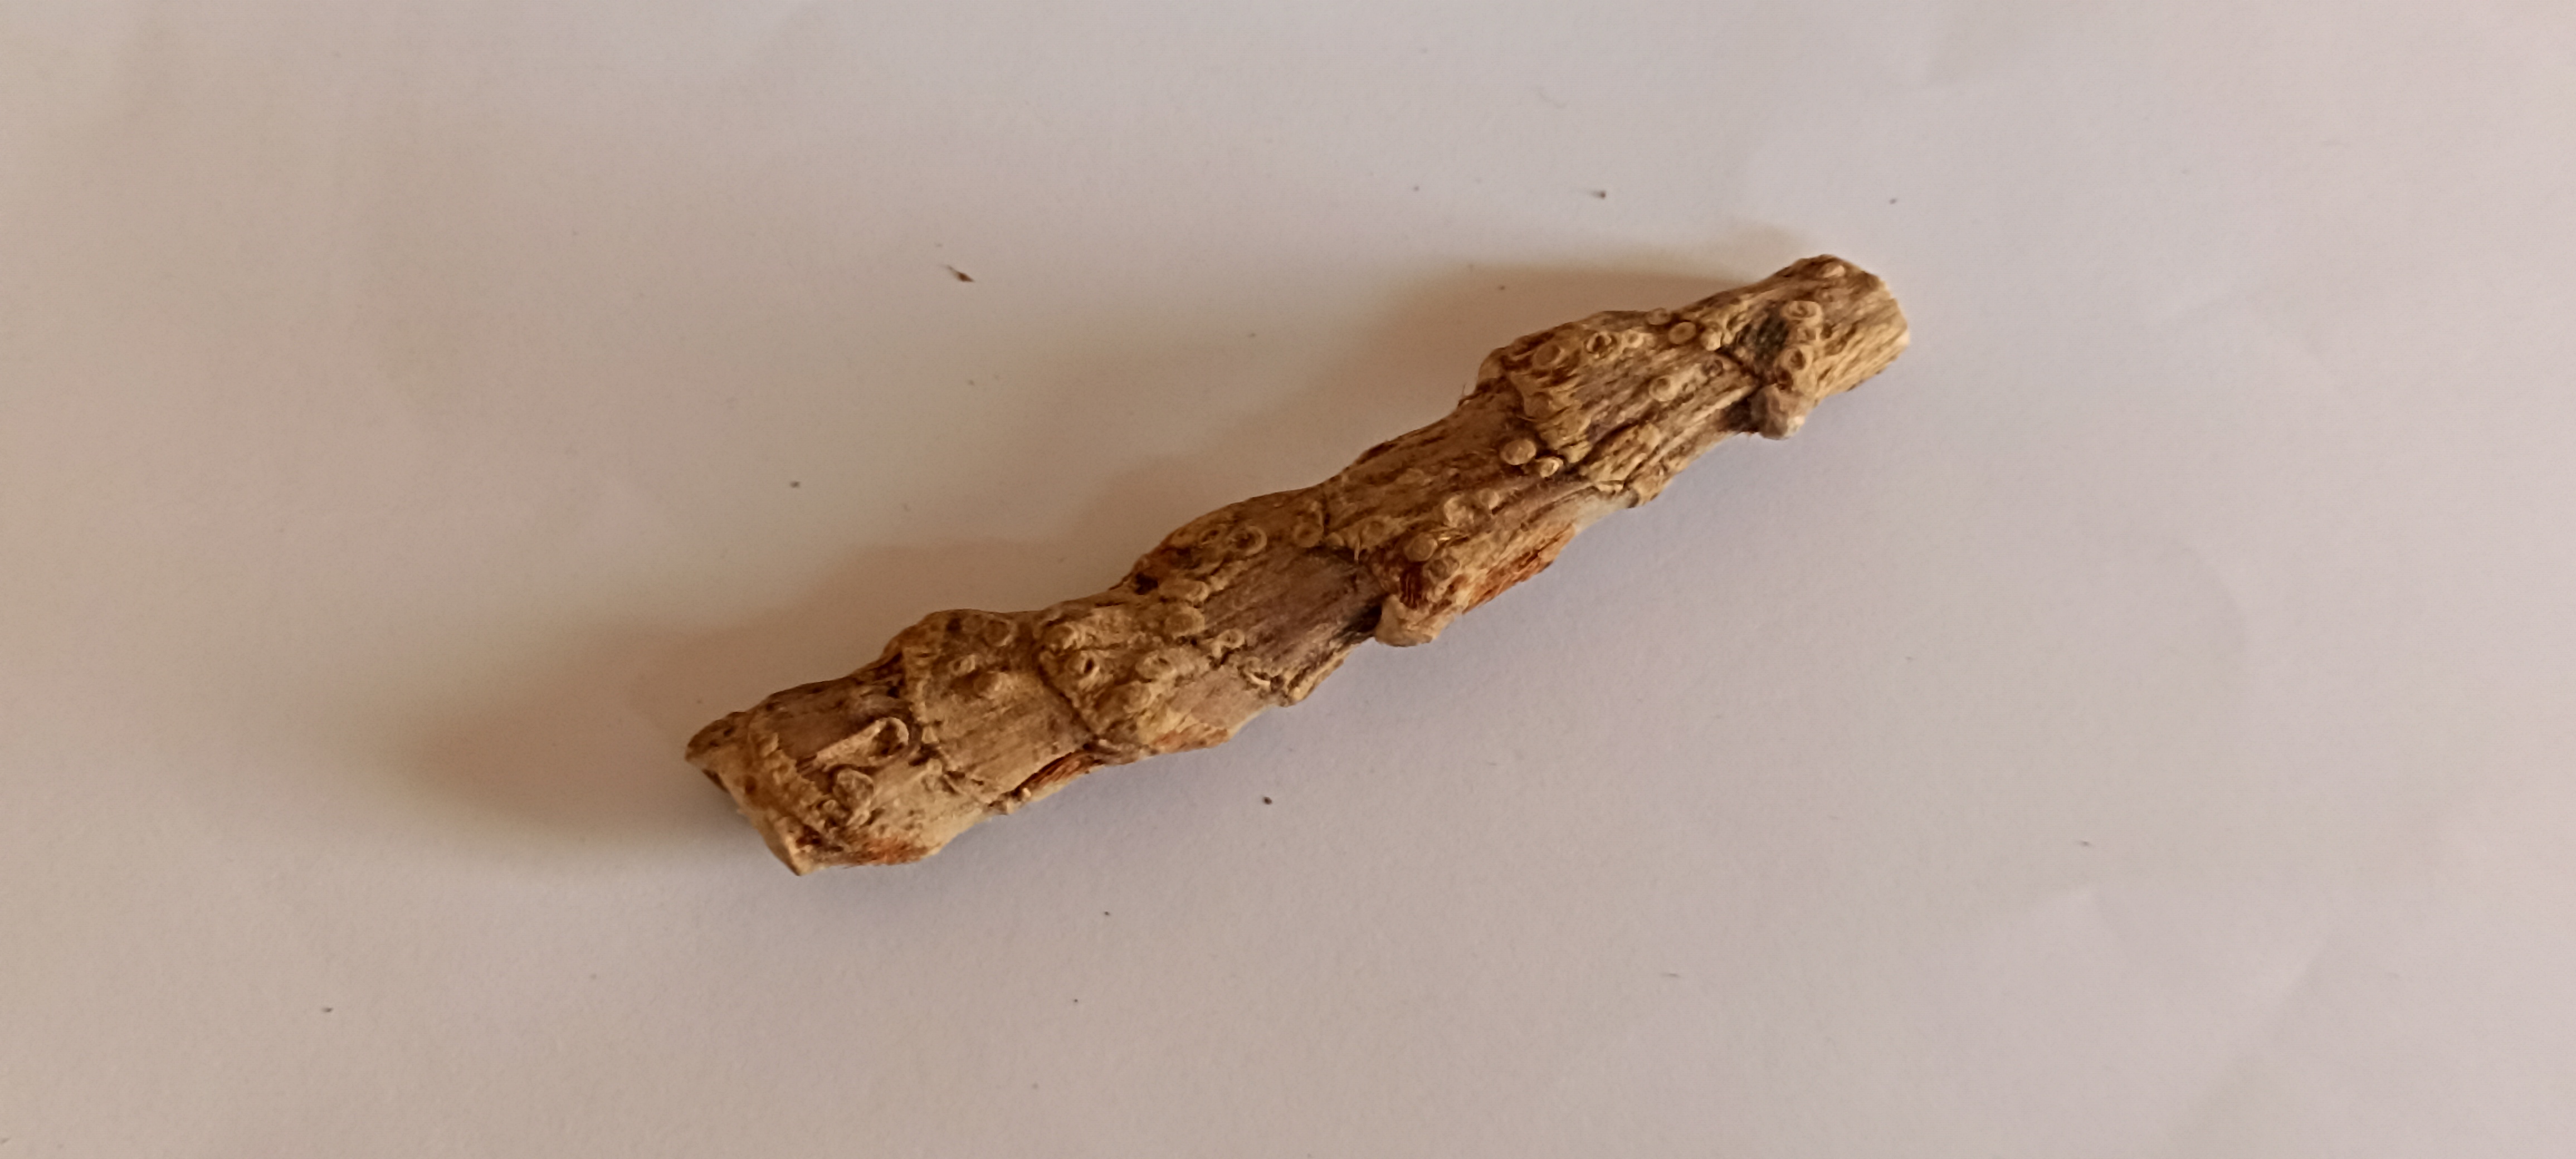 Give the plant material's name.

vekhand
